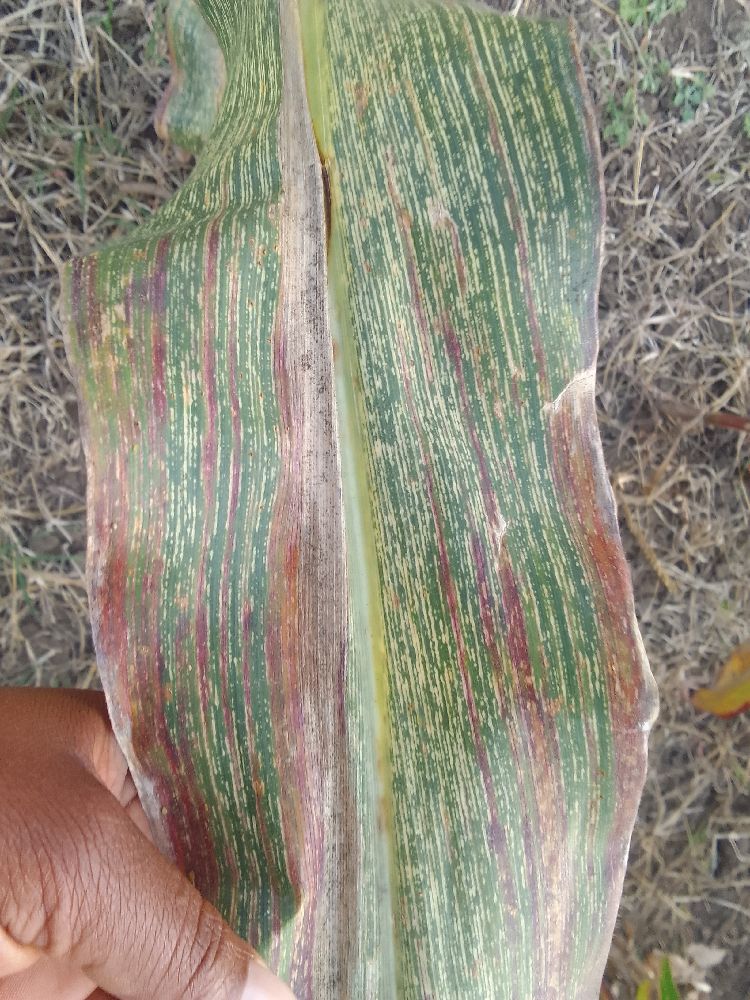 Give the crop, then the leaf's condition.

maize, maize streak virus
